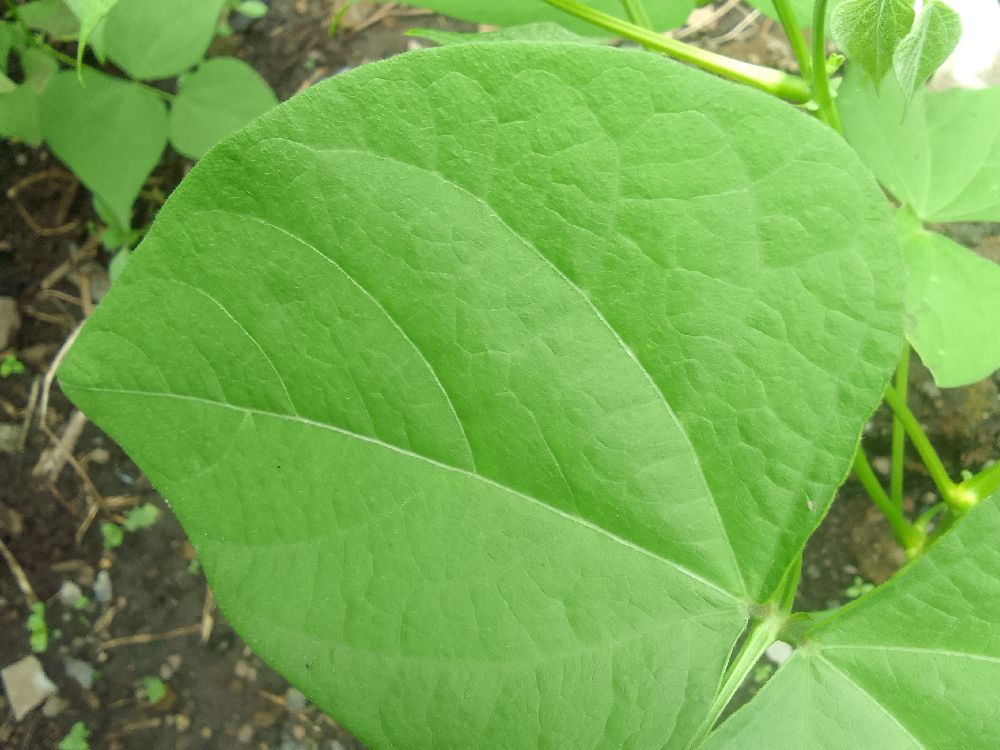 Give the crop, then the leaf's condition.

common bean, healthy
